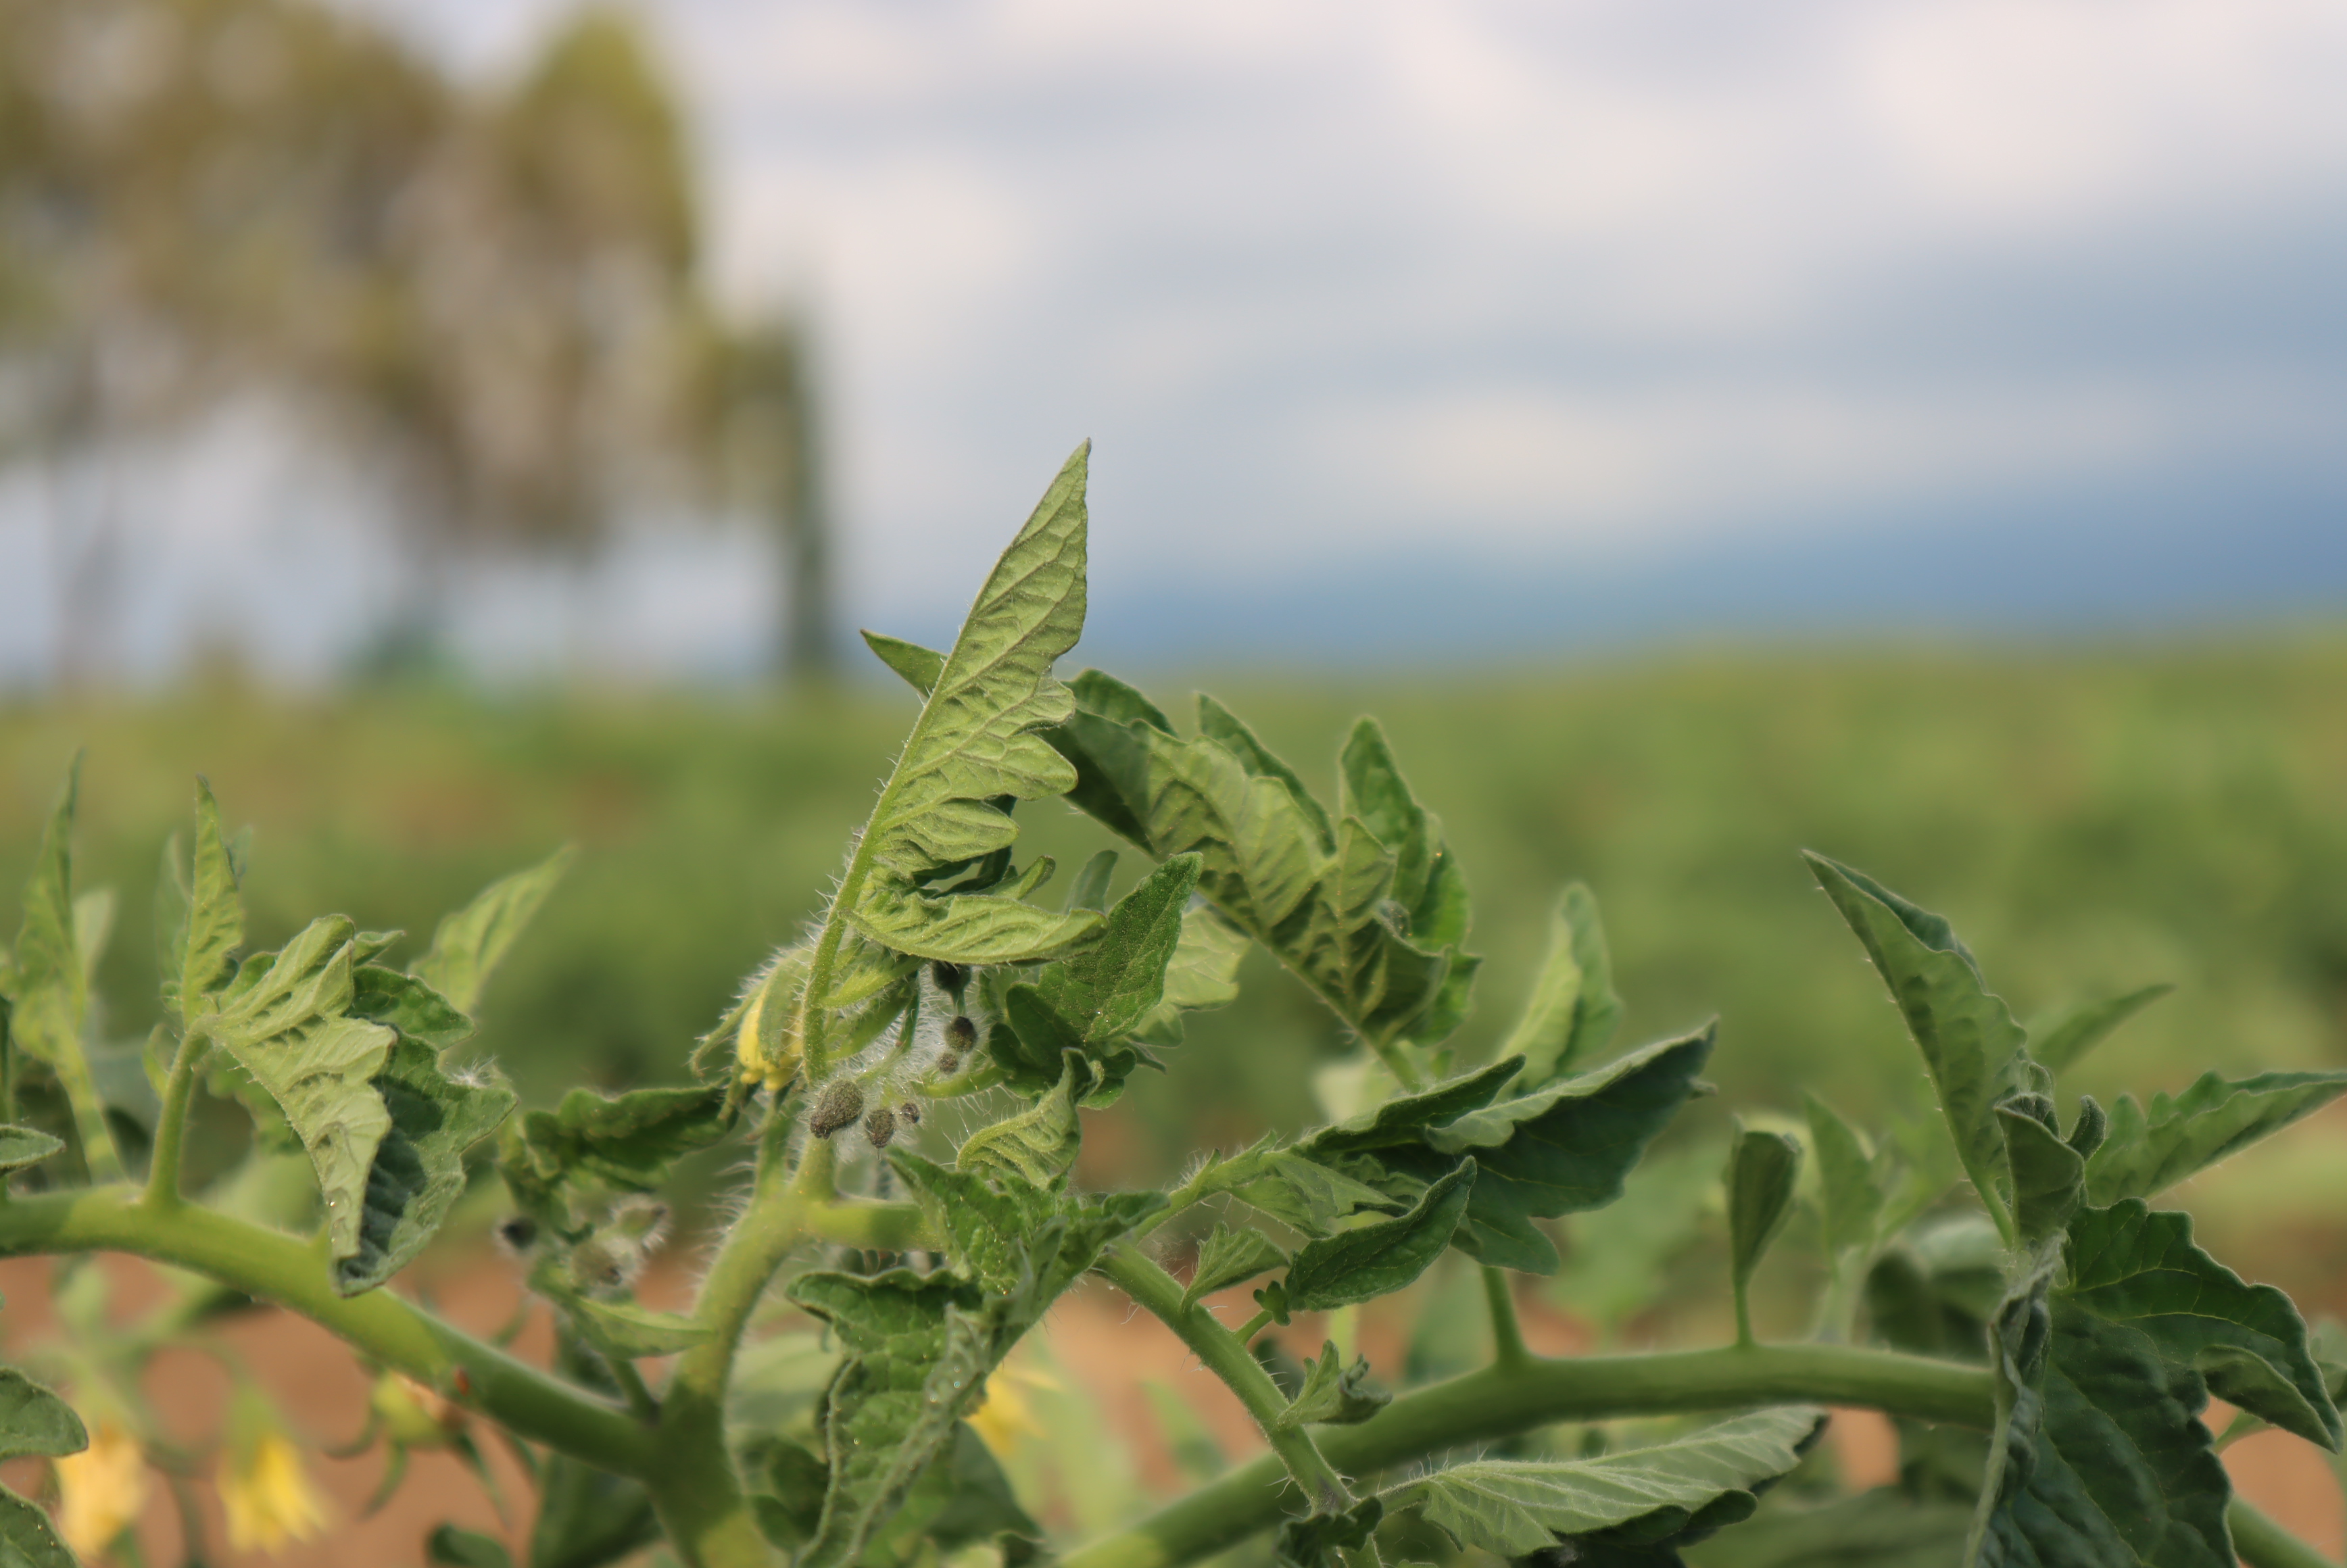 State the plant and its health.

tomato, water stress
